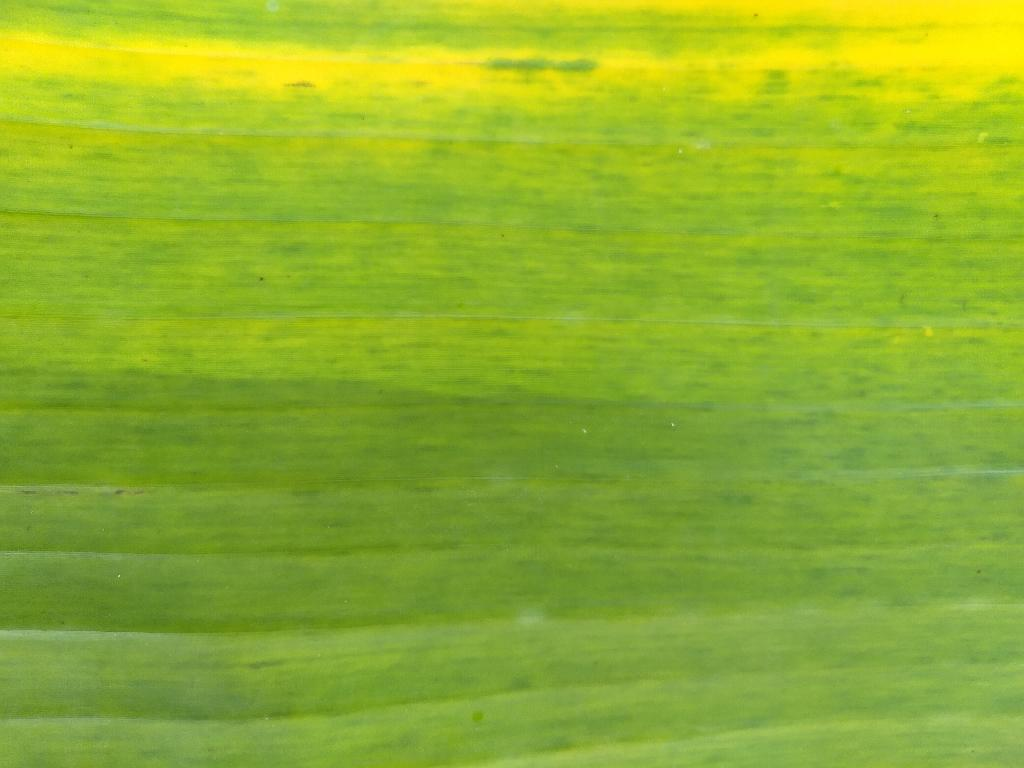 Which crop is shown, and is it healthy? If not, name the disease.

banana, fusarium wilt race 1
